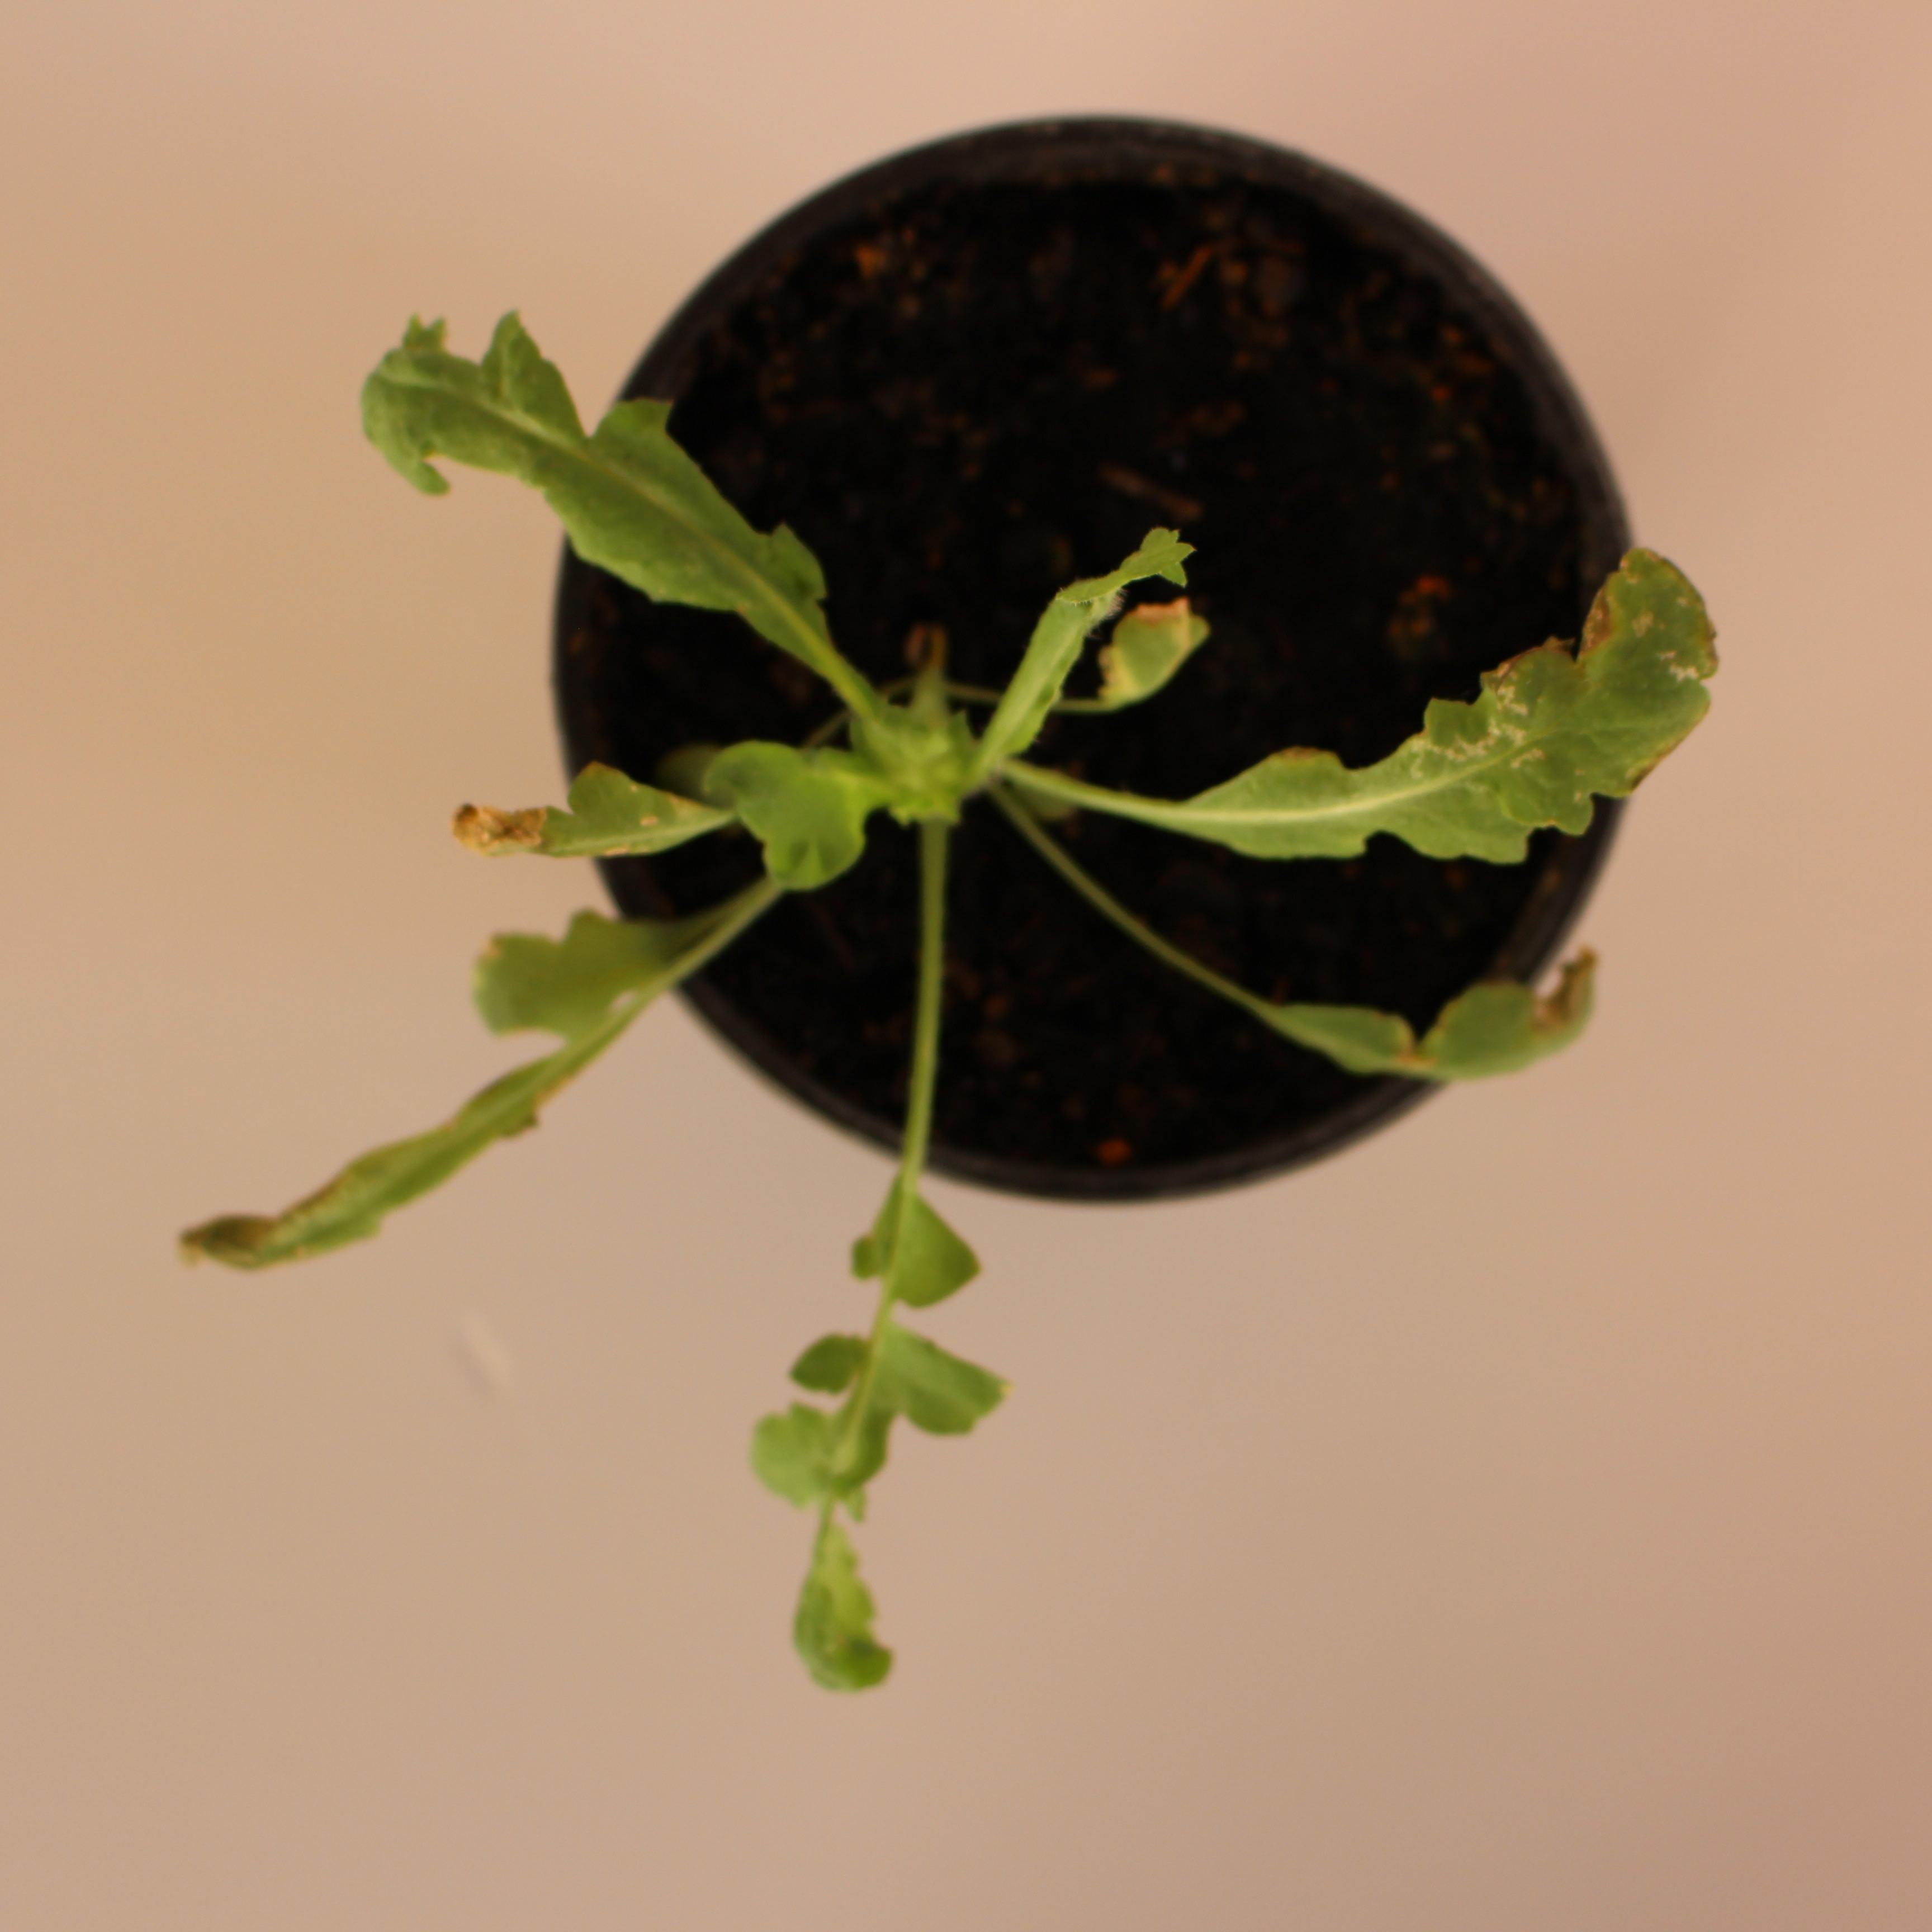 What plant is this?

Papaver rhoeas
